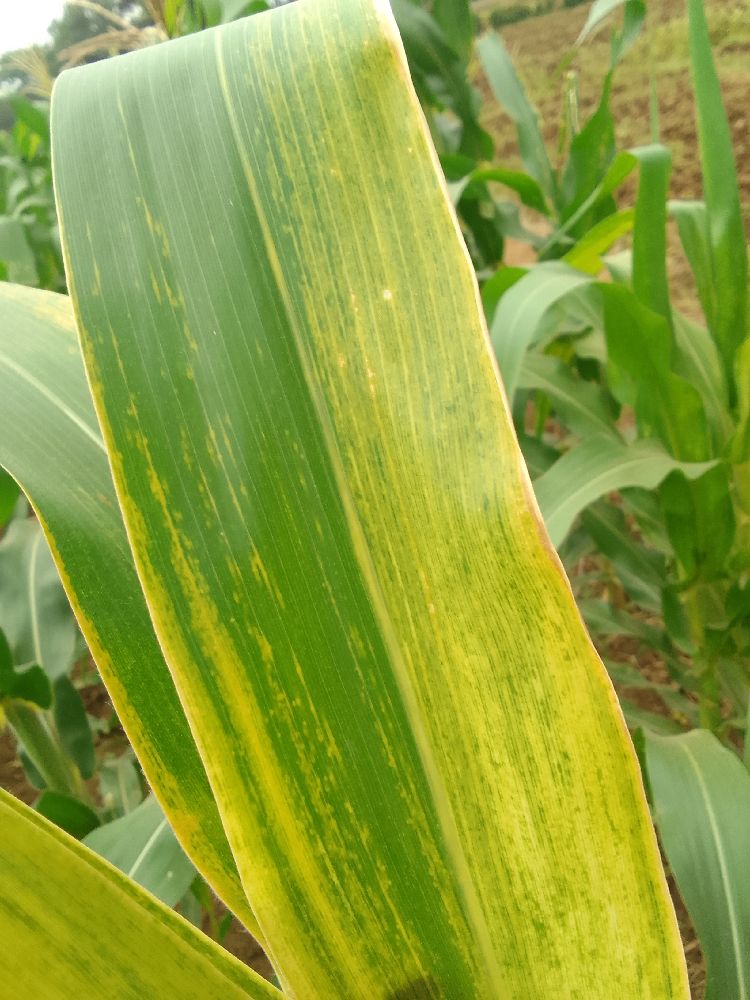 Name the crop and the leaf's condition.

maize, maize lethal necrosis
